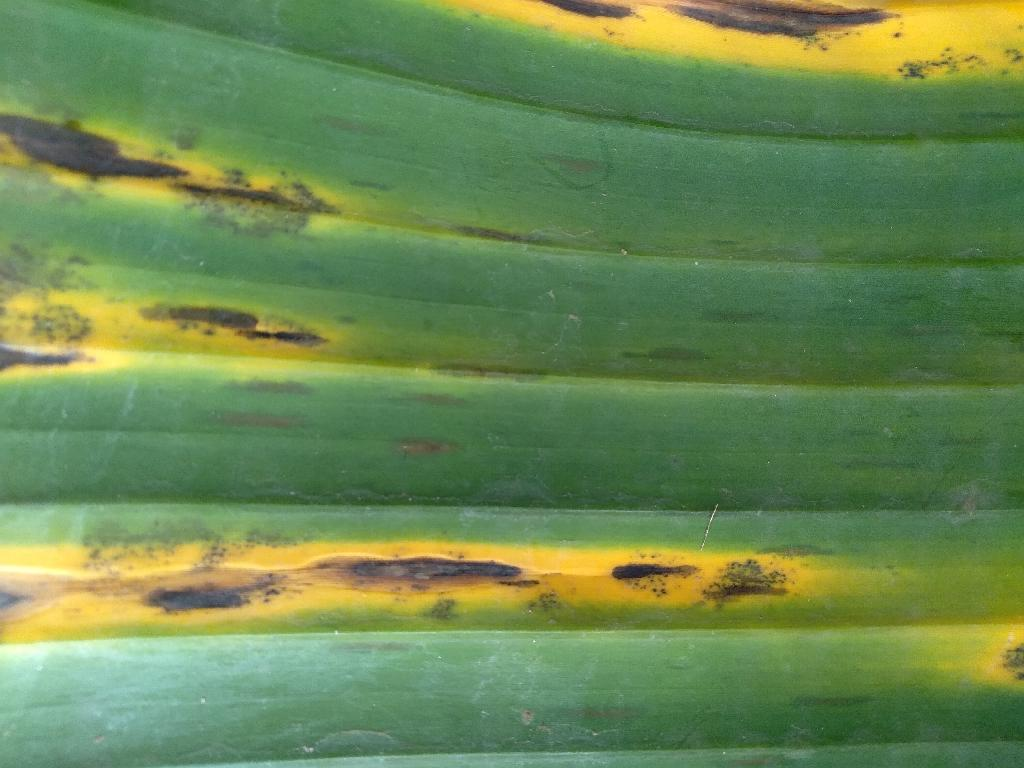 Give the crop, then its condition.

banana, black sigatoka
